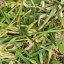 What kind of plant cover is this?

grass
